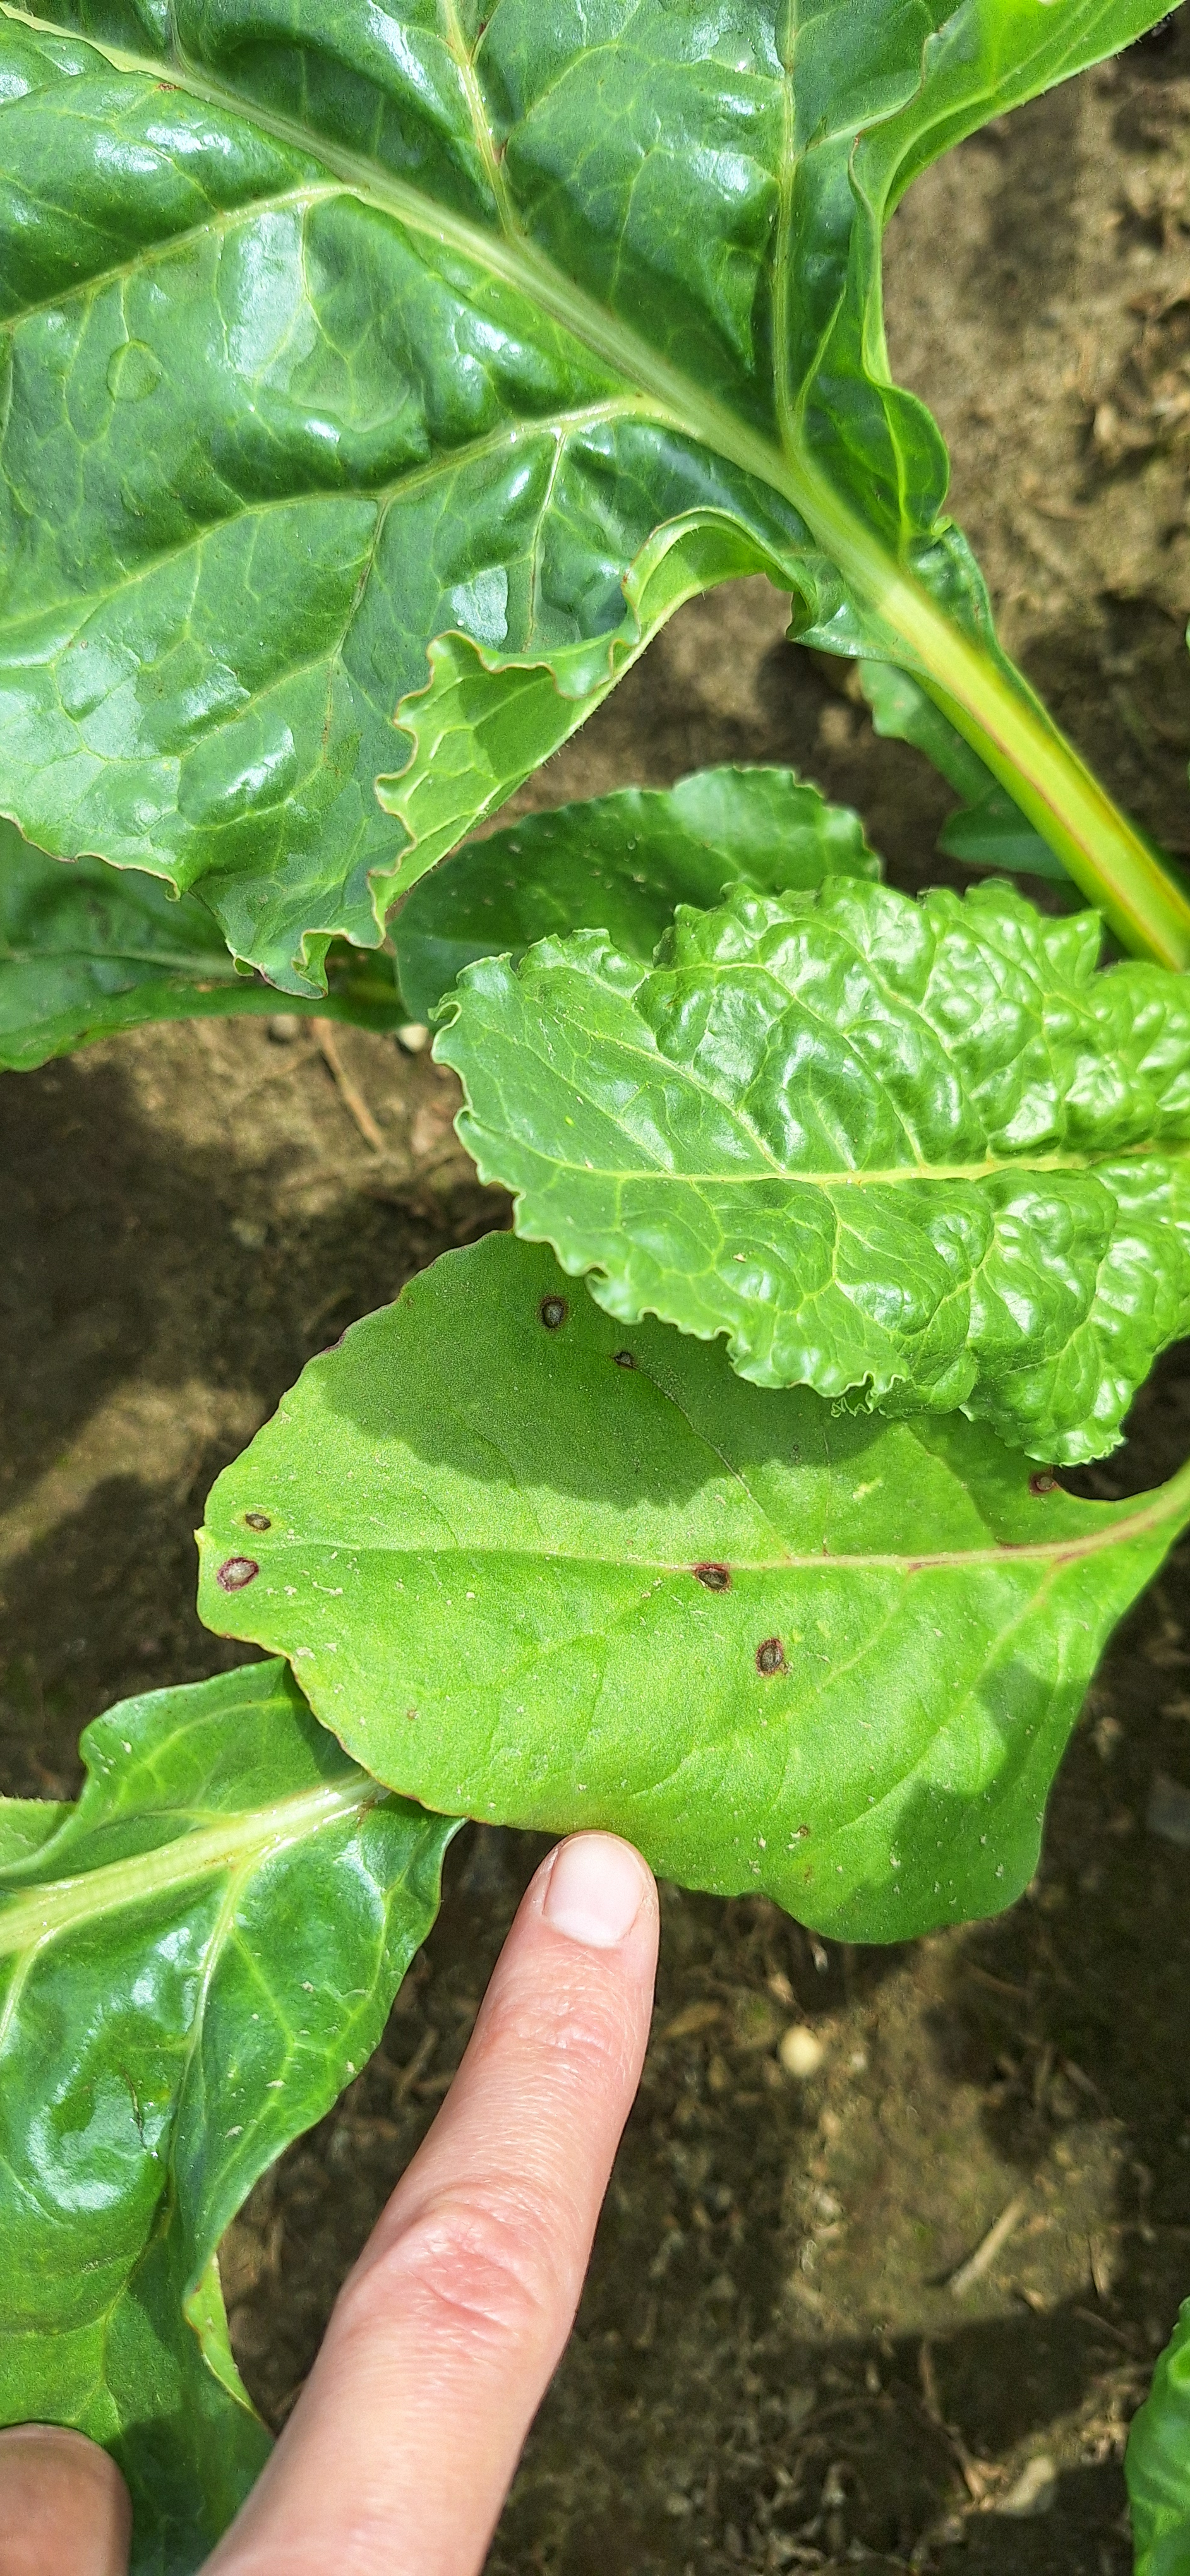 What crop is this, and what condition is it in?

beet, cercospora
